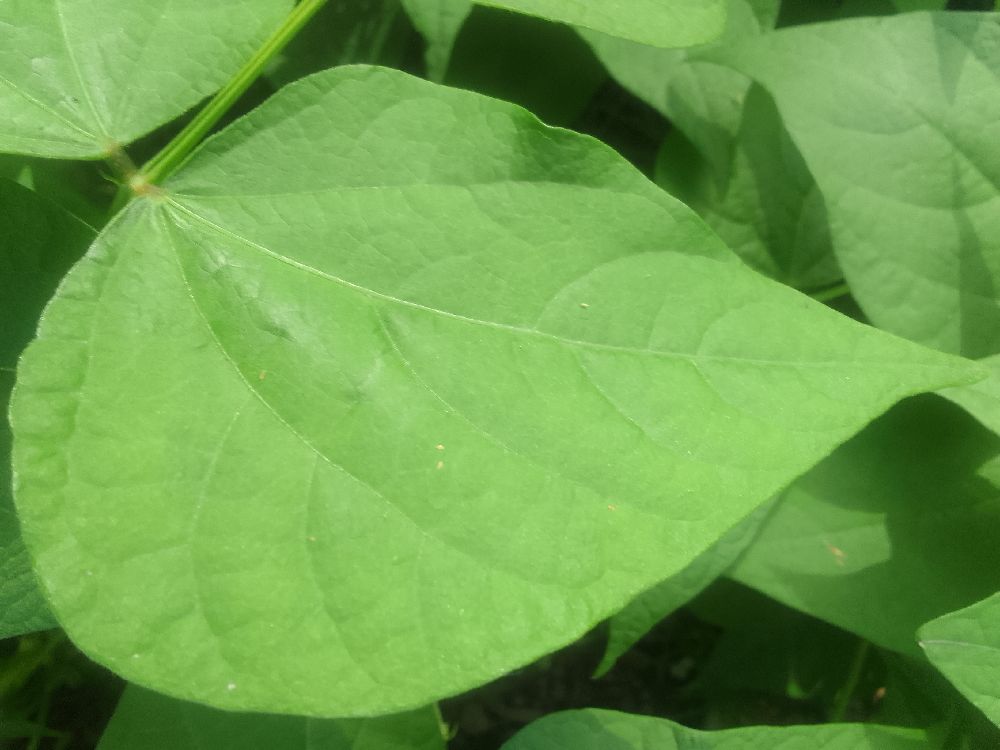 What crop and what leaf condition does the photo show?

common bean, healthy
